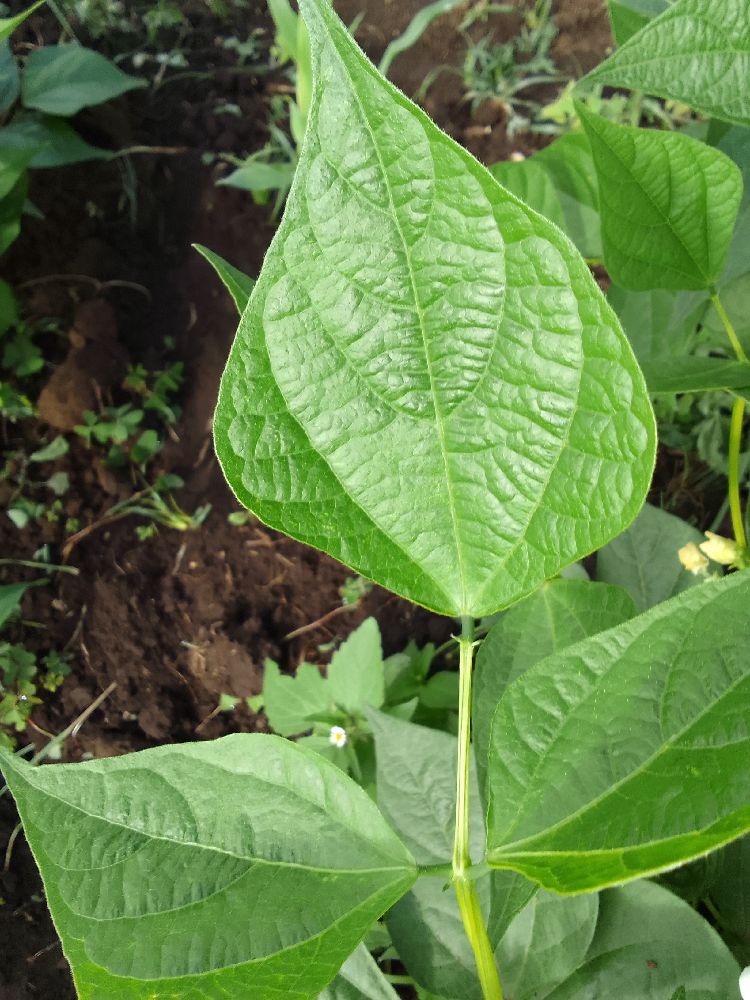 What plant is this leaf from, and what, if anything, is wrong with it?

common bean, healthy
